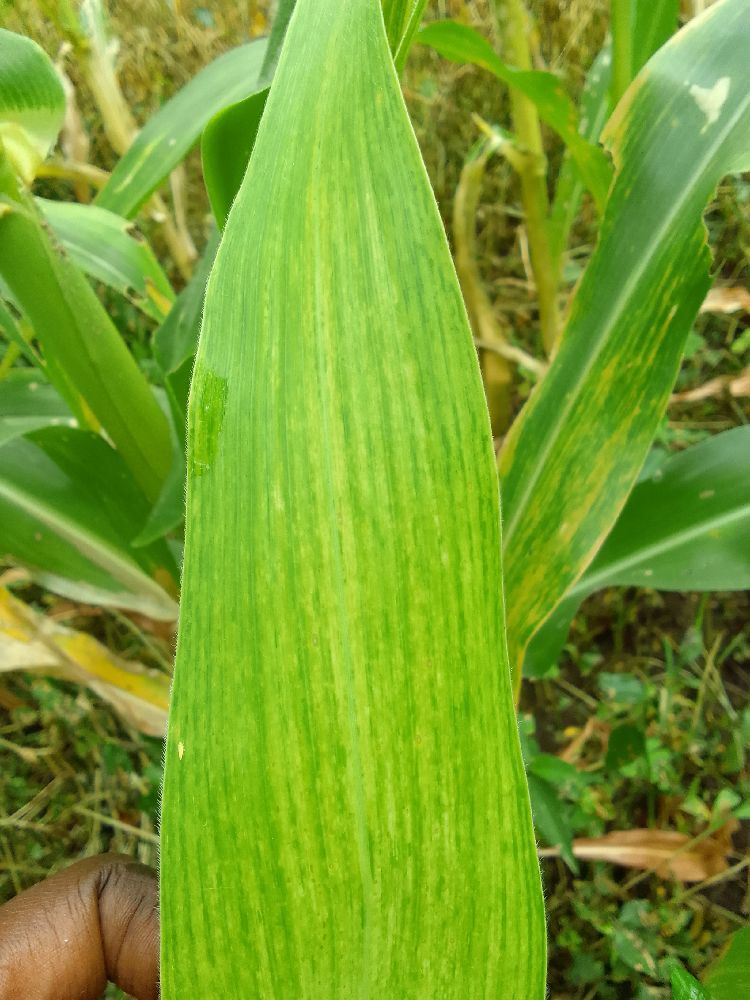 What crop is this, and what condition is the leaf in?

maize, maize lethal necrosis
